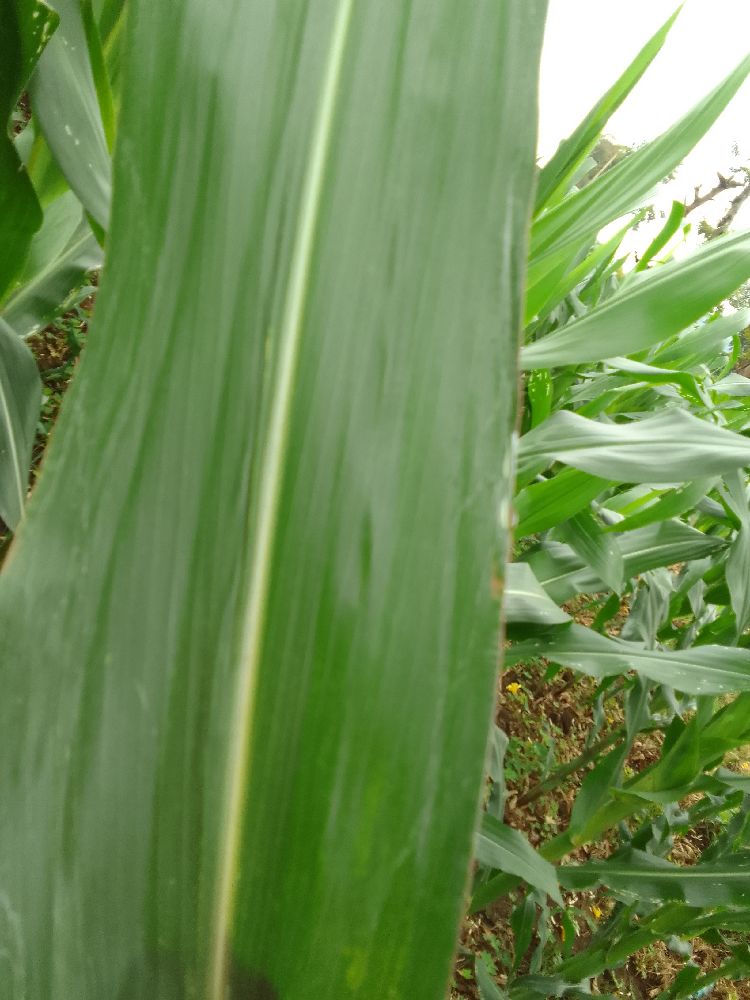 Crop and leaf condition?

maize, healthy
